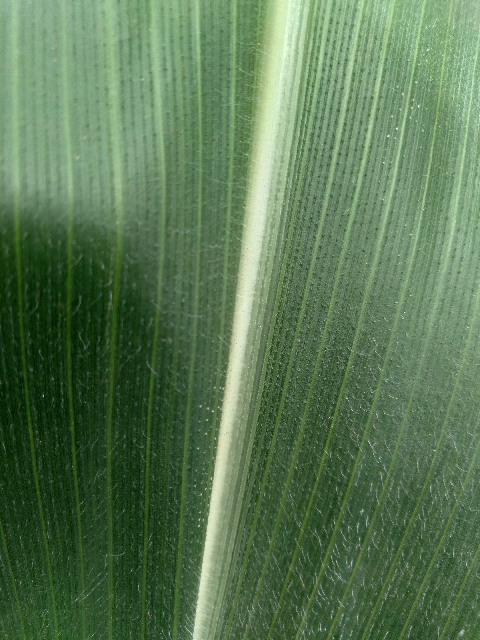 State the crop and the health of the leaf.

maize, healthy
